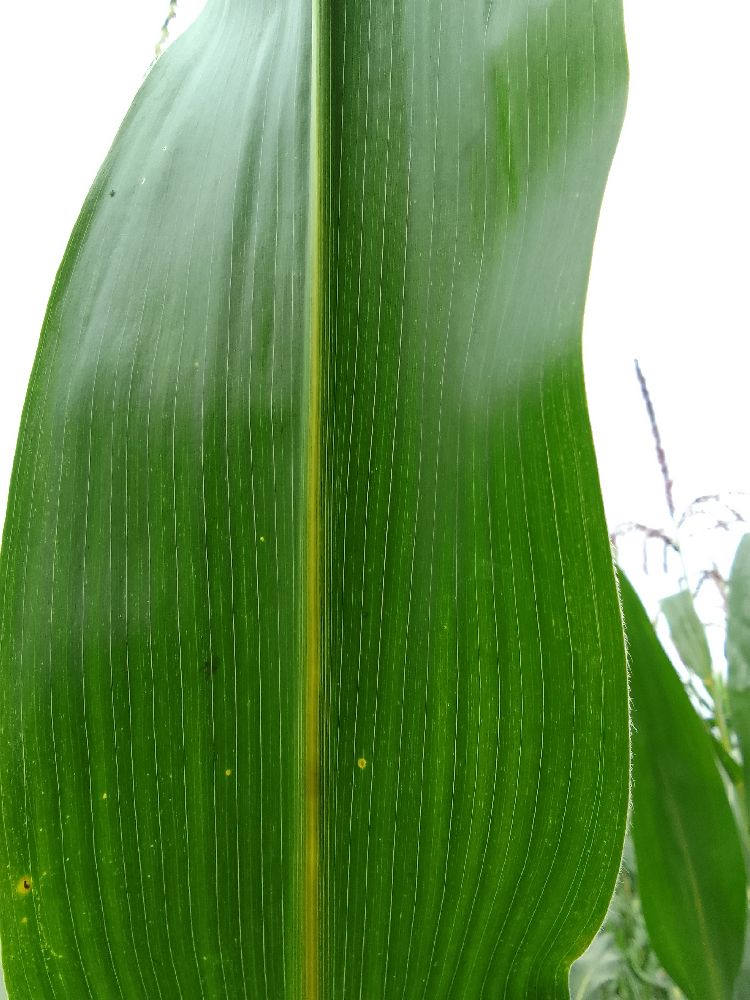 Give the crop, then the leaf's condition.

maize, healthy
